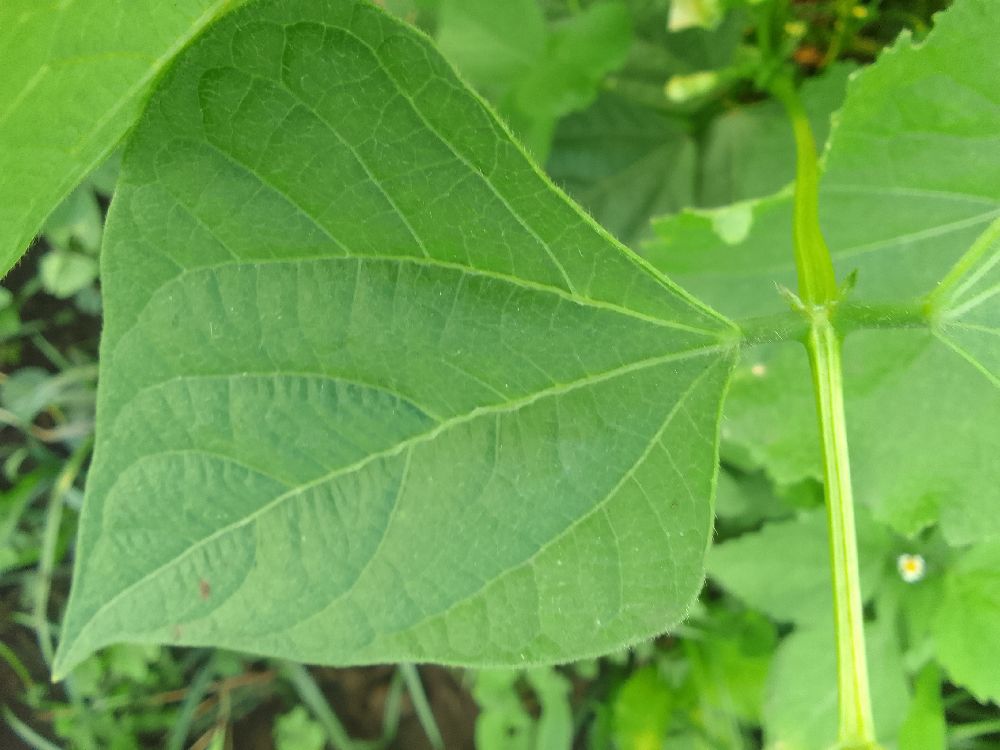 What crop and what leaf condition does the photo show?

common bean, healthy
